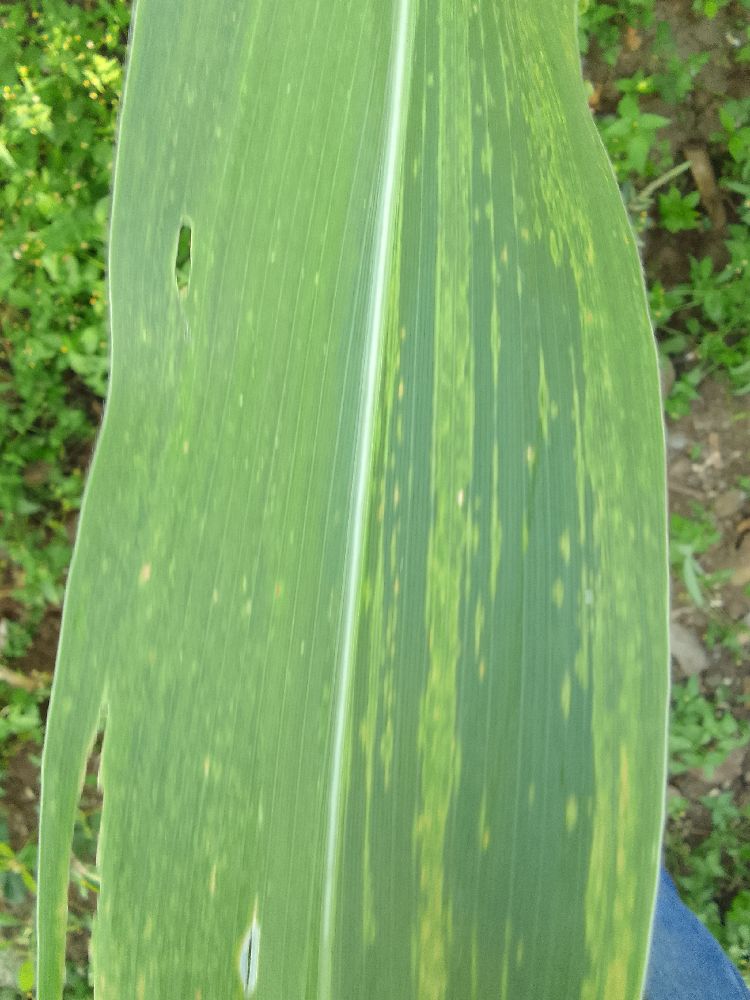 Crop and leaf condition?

maize, maize lethal necrosis
